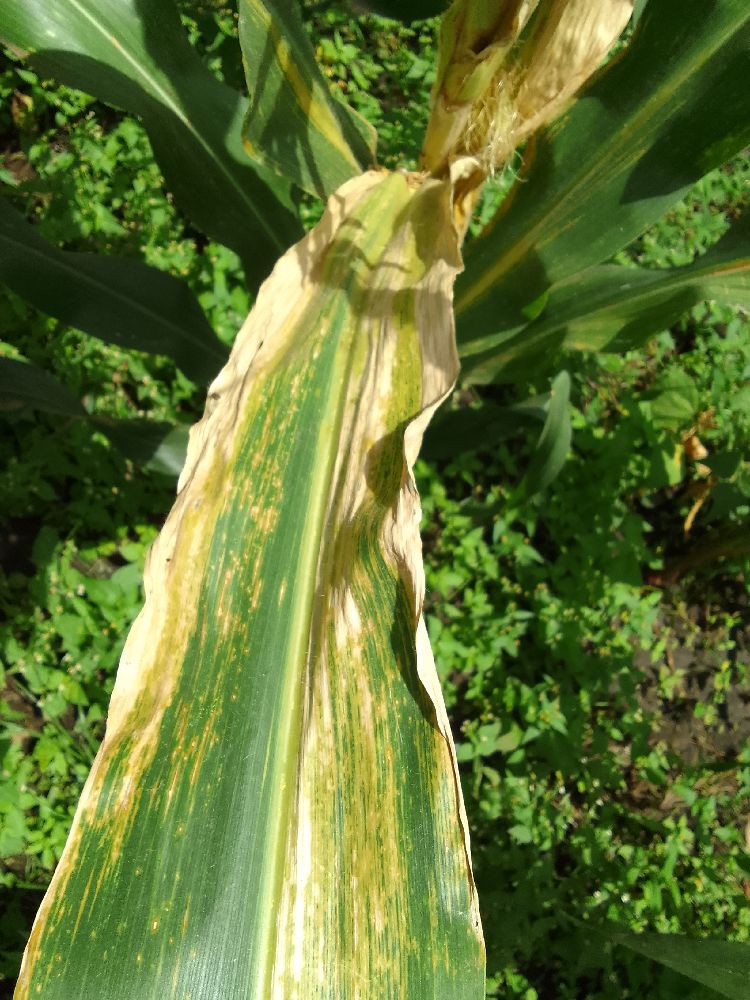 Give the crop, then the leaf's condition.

maize, maize lethal necrosis
